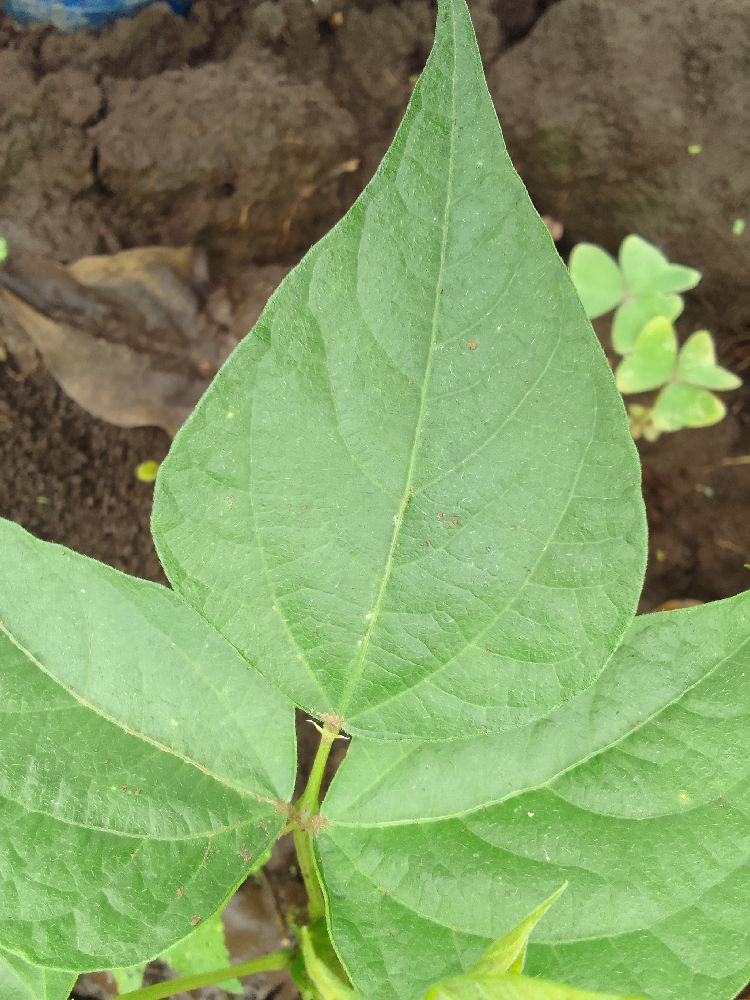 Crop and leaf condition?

common bean, healthy
